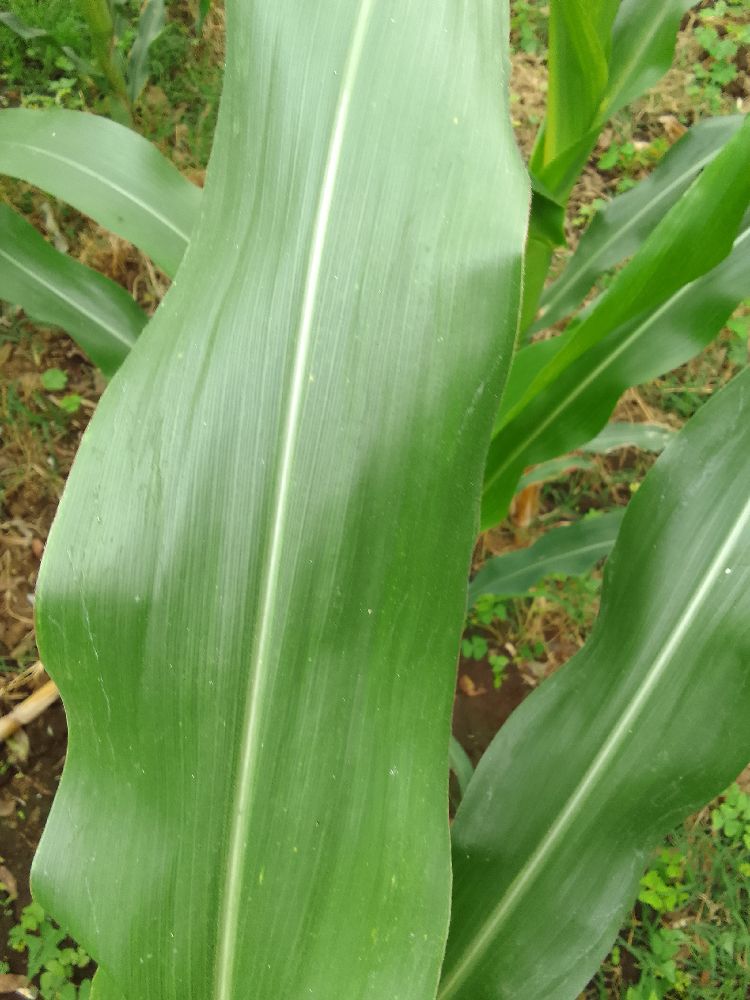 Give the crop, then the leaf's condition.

maize, healthy
